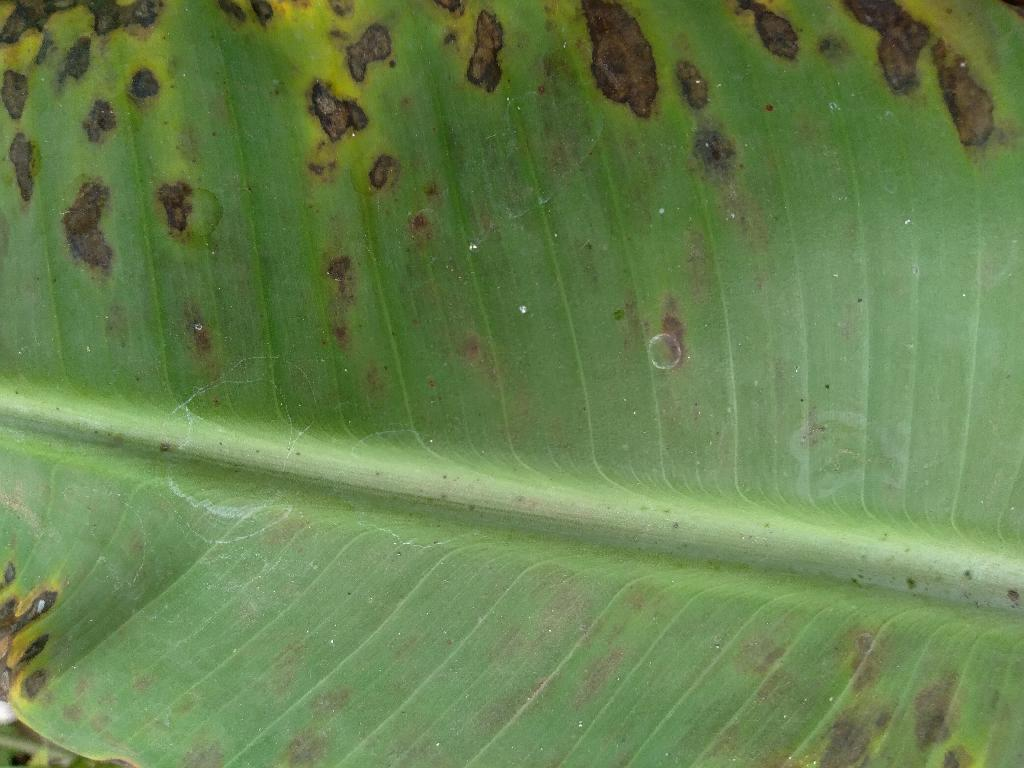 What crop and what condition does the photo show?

banana, black sigatoka
